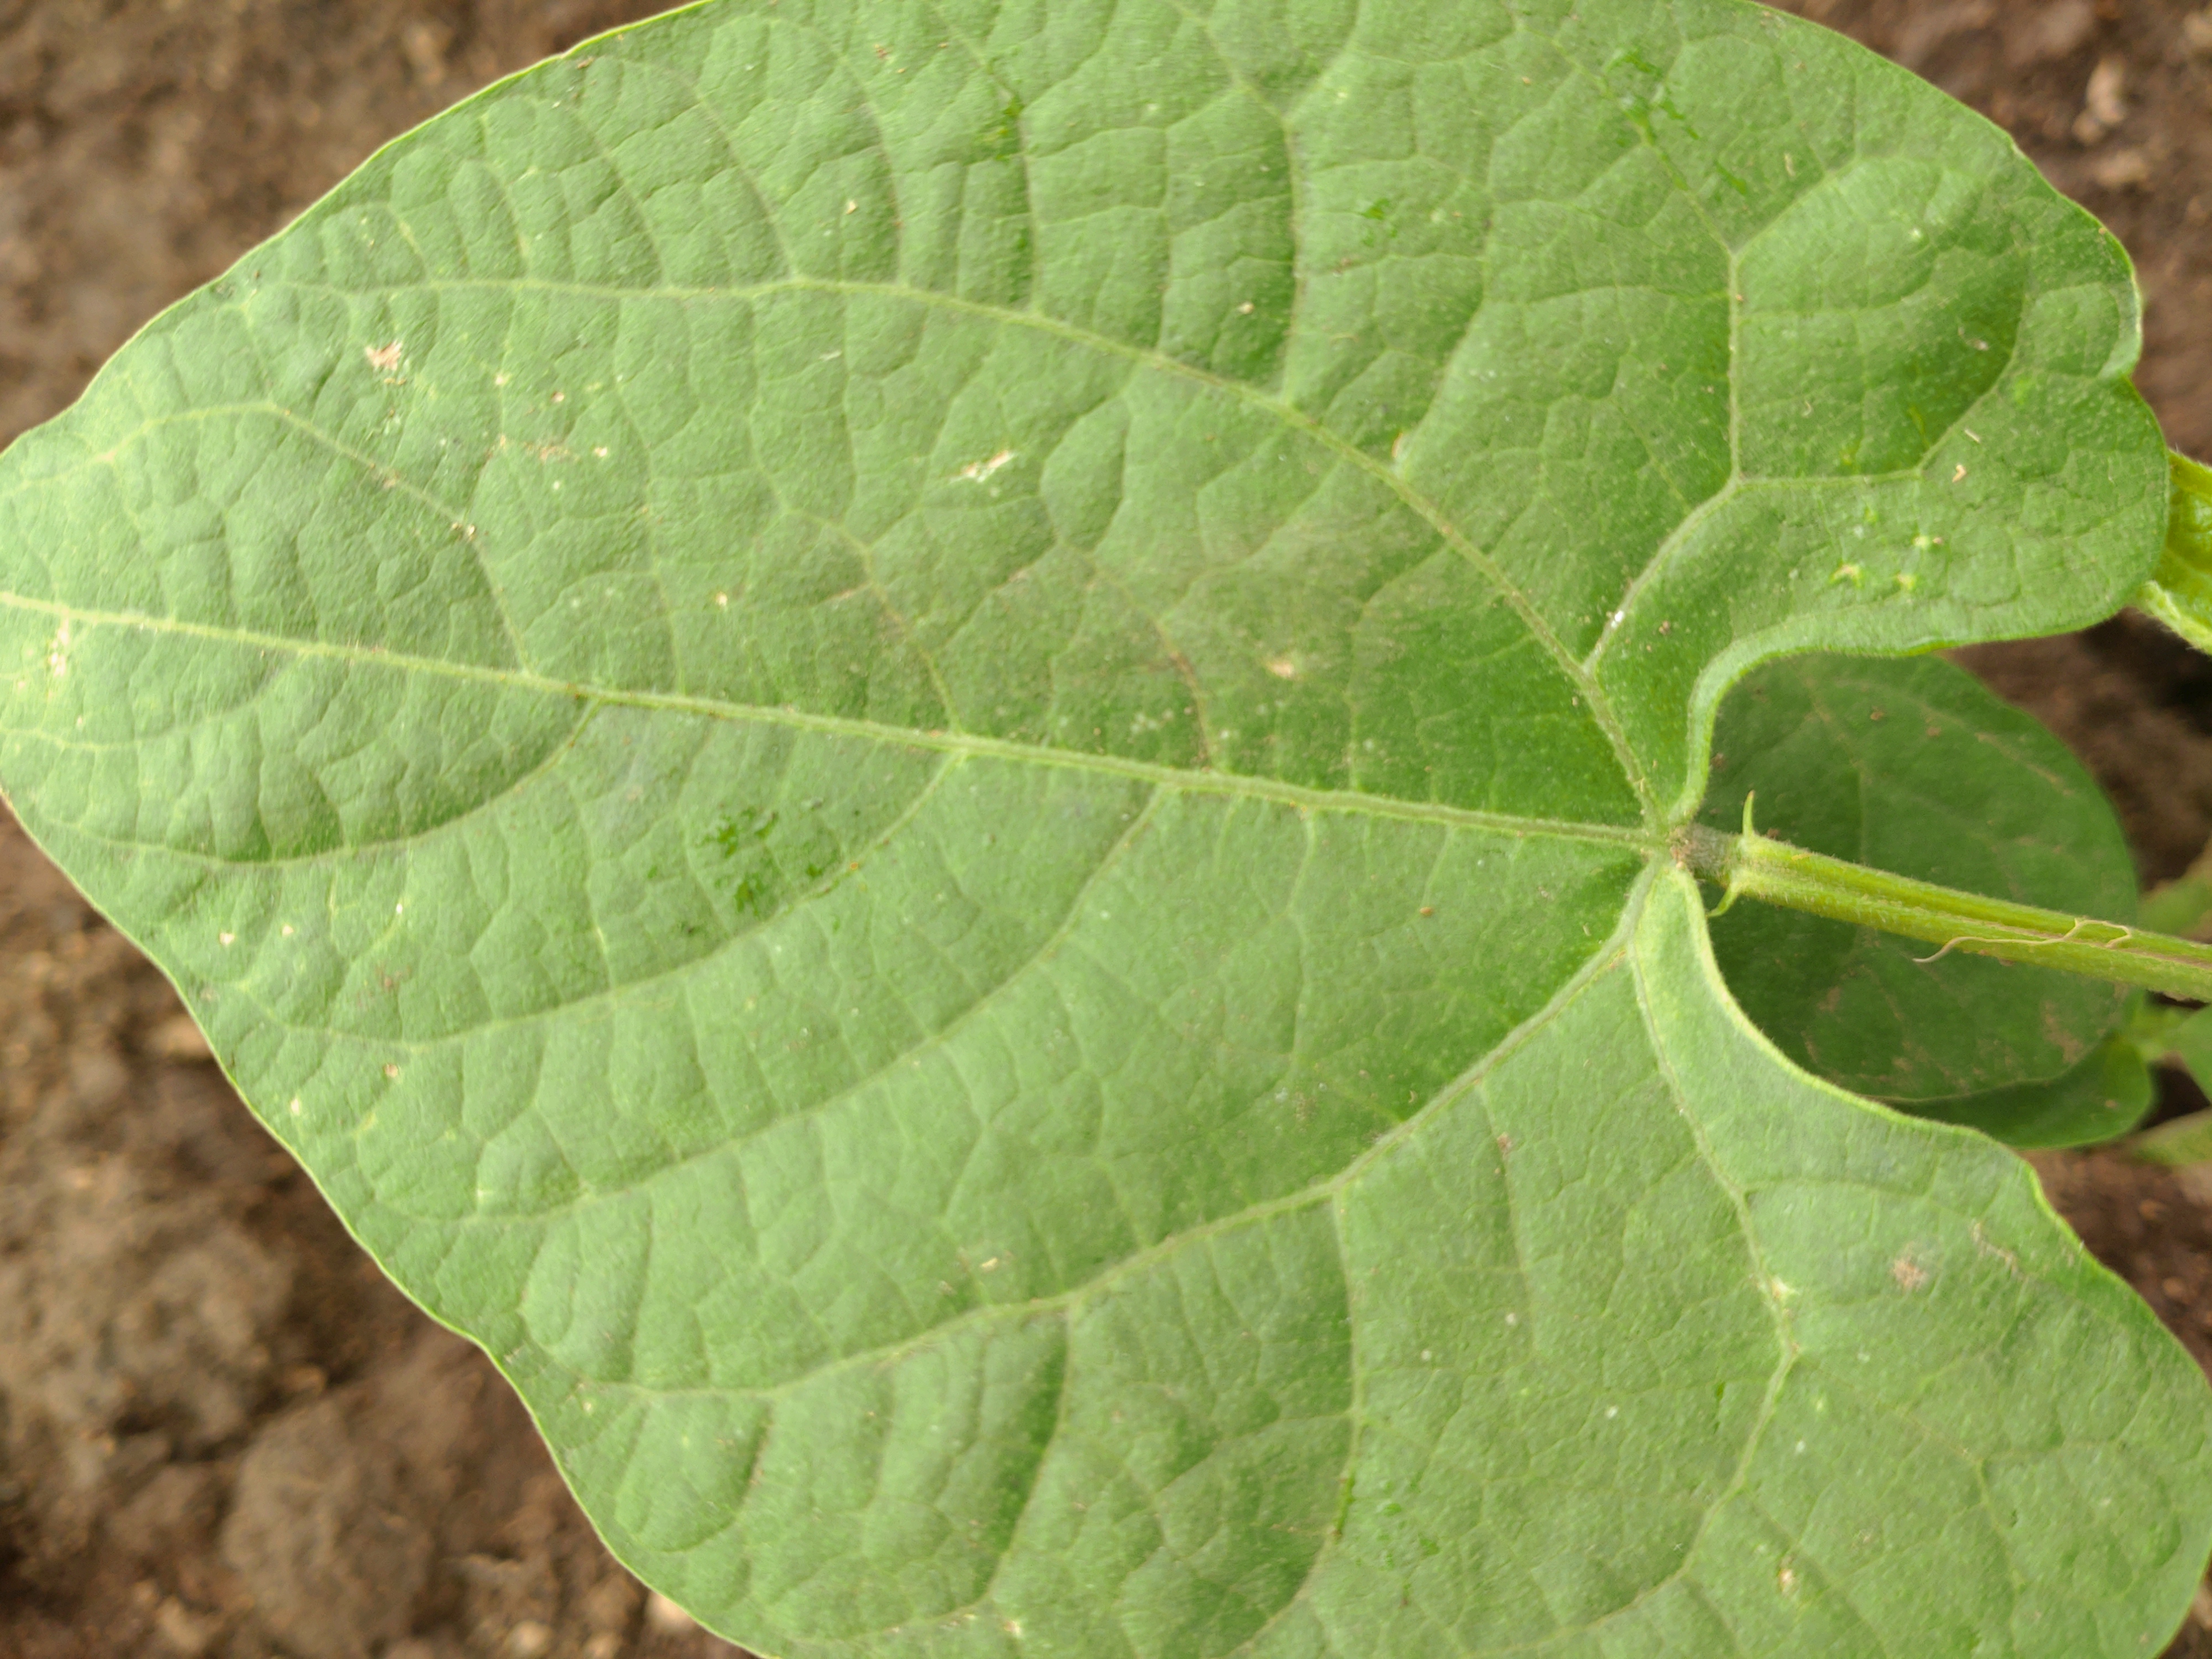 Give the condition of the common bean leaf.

healthy
